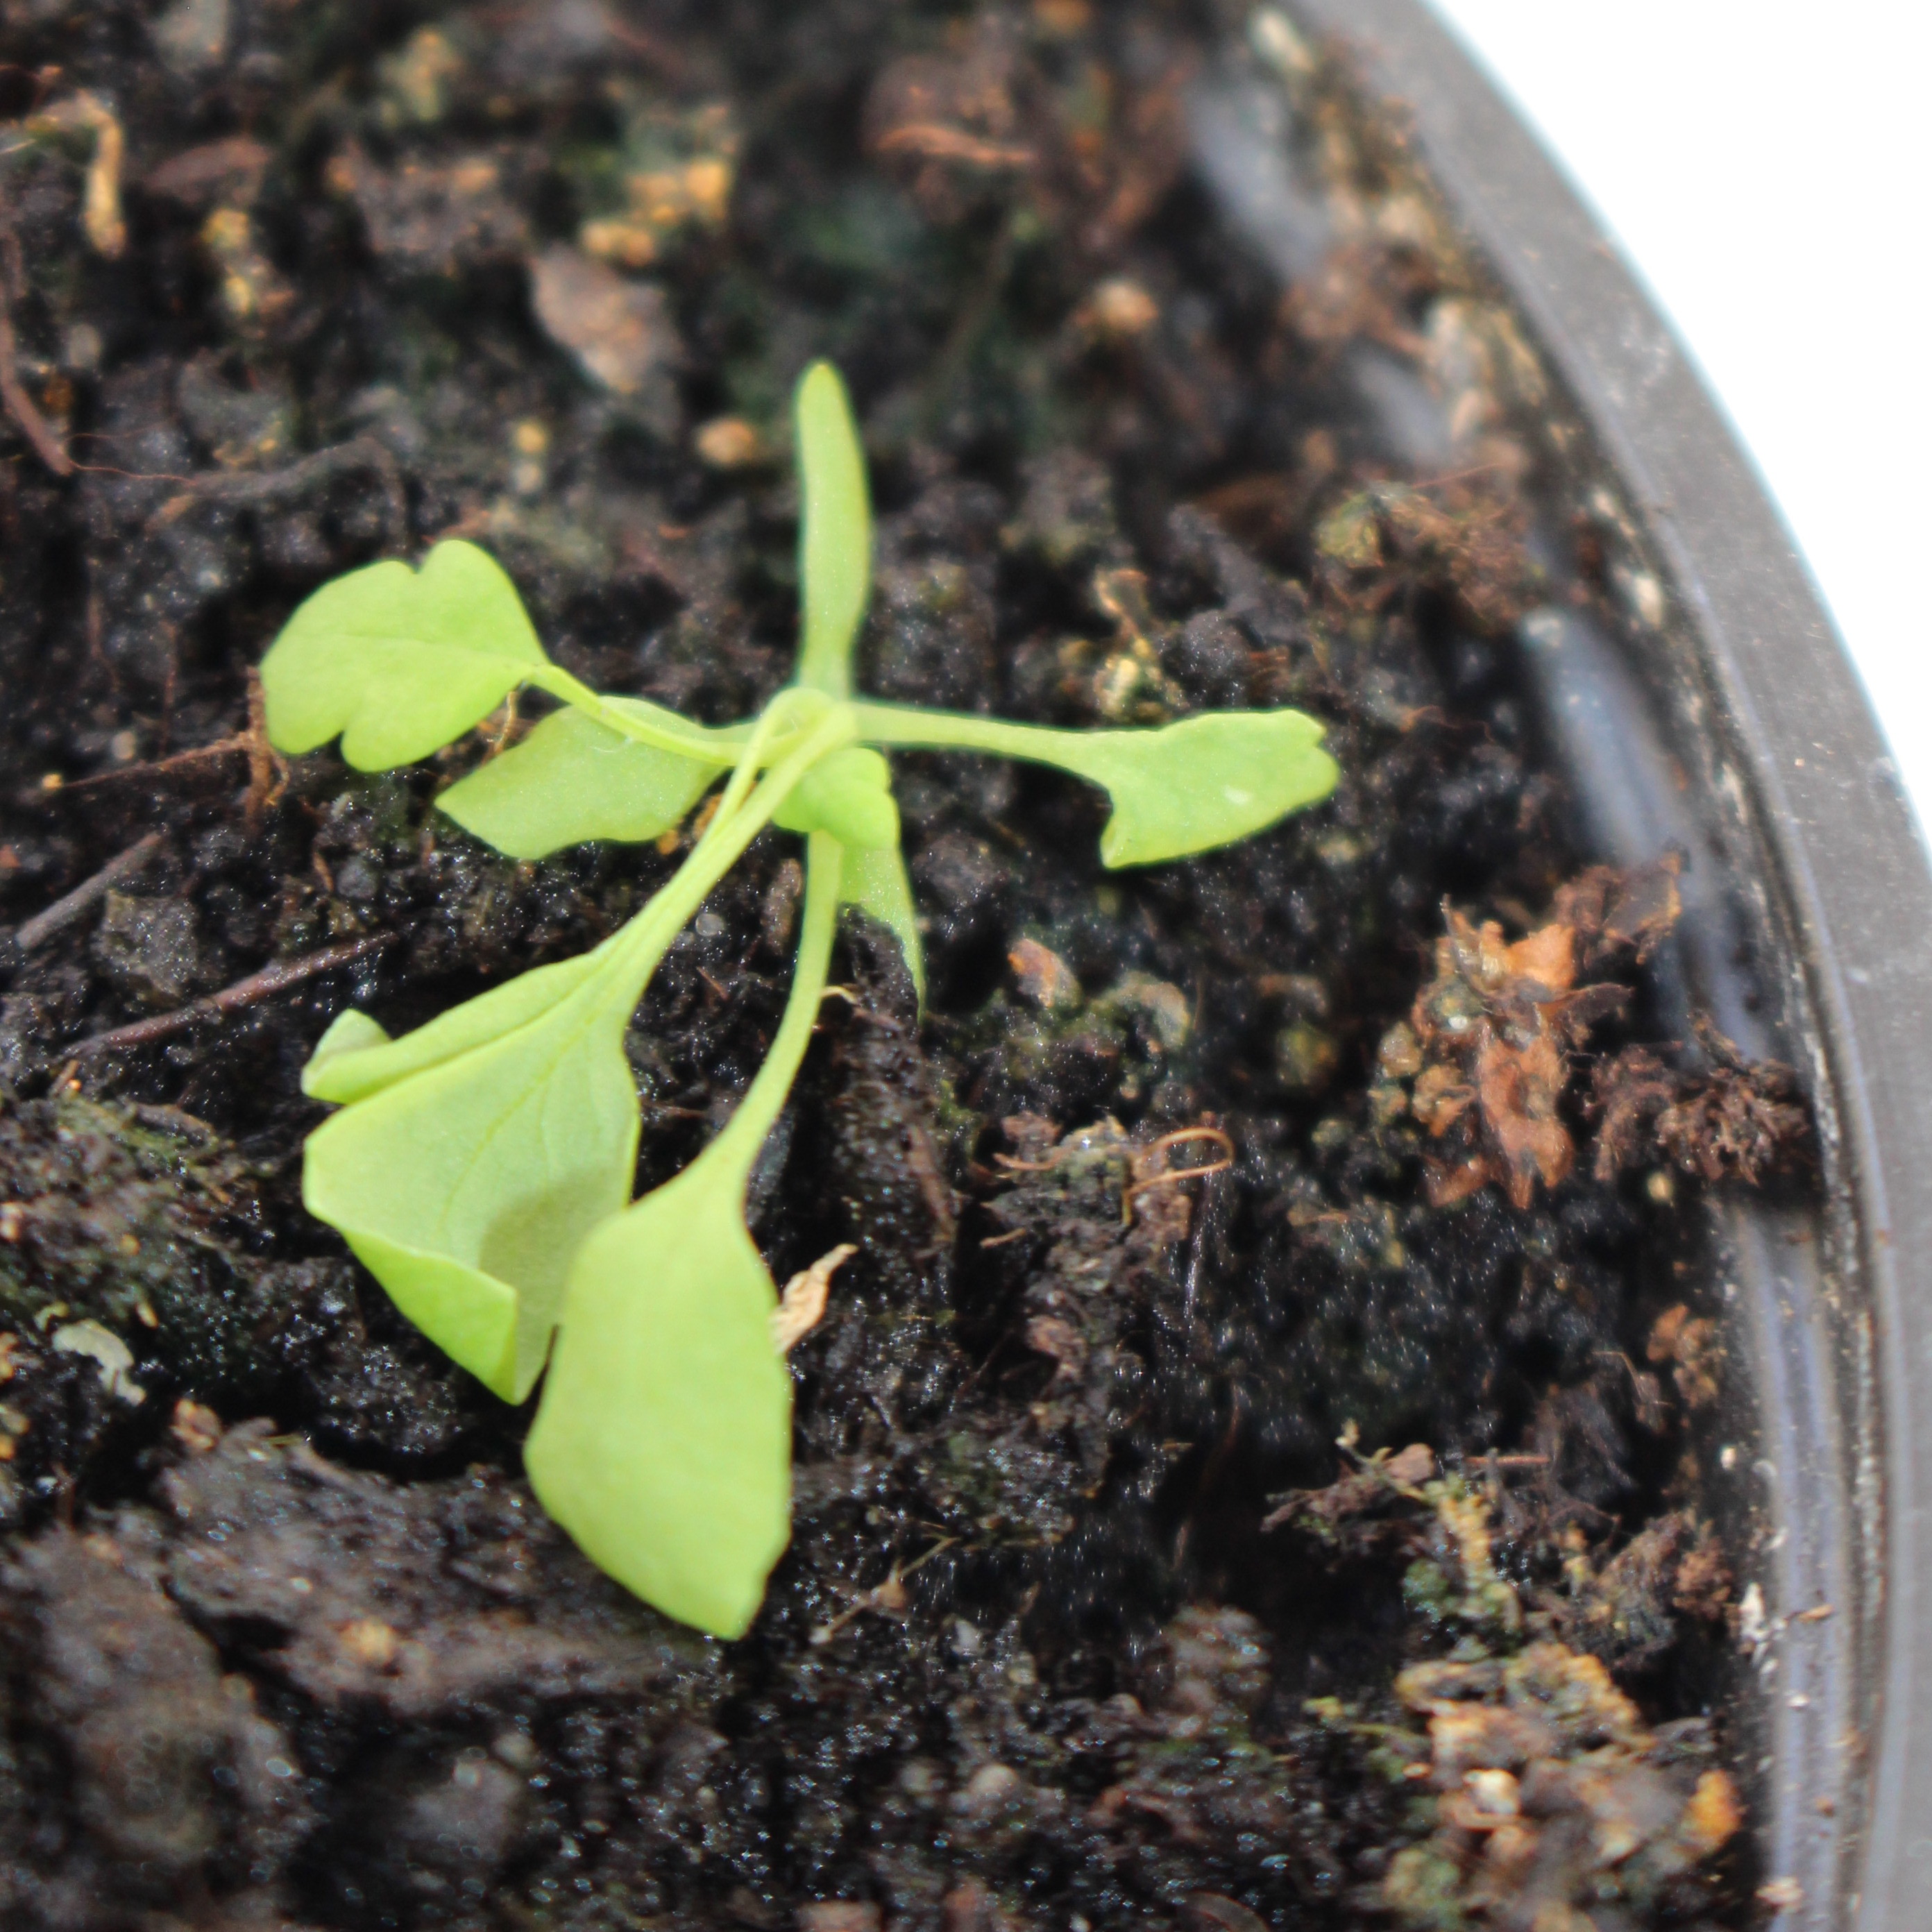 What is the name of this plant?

Papaver rhoeas
